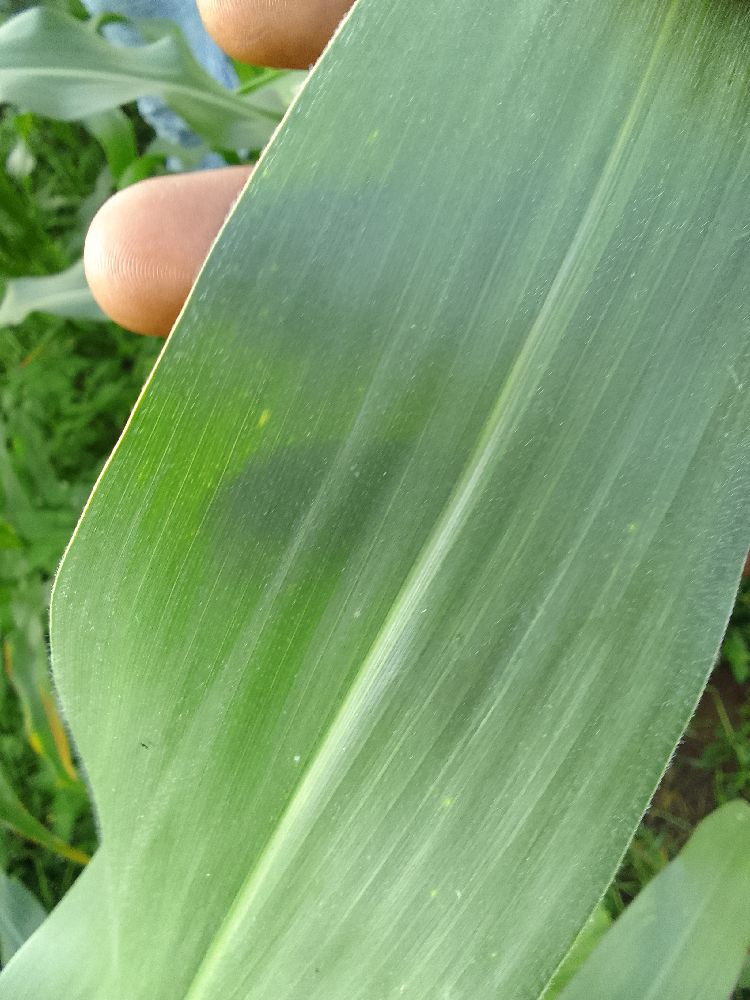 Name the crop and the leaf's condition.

maize, healthy
